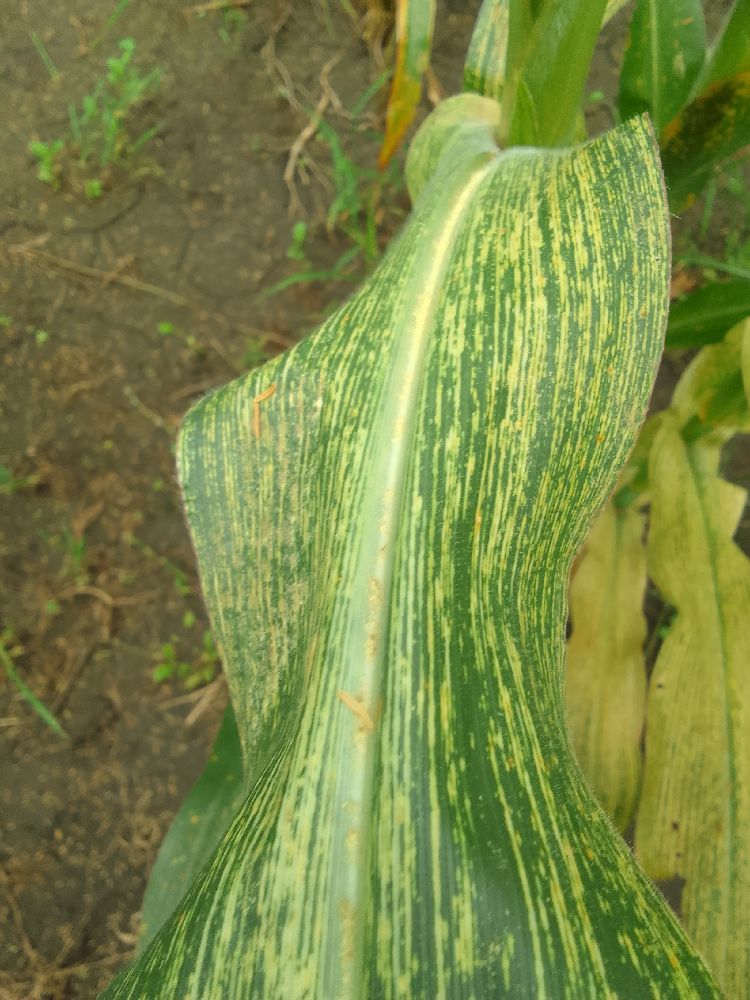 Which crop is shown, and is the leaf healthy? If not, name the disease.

maize, maize streak virus
